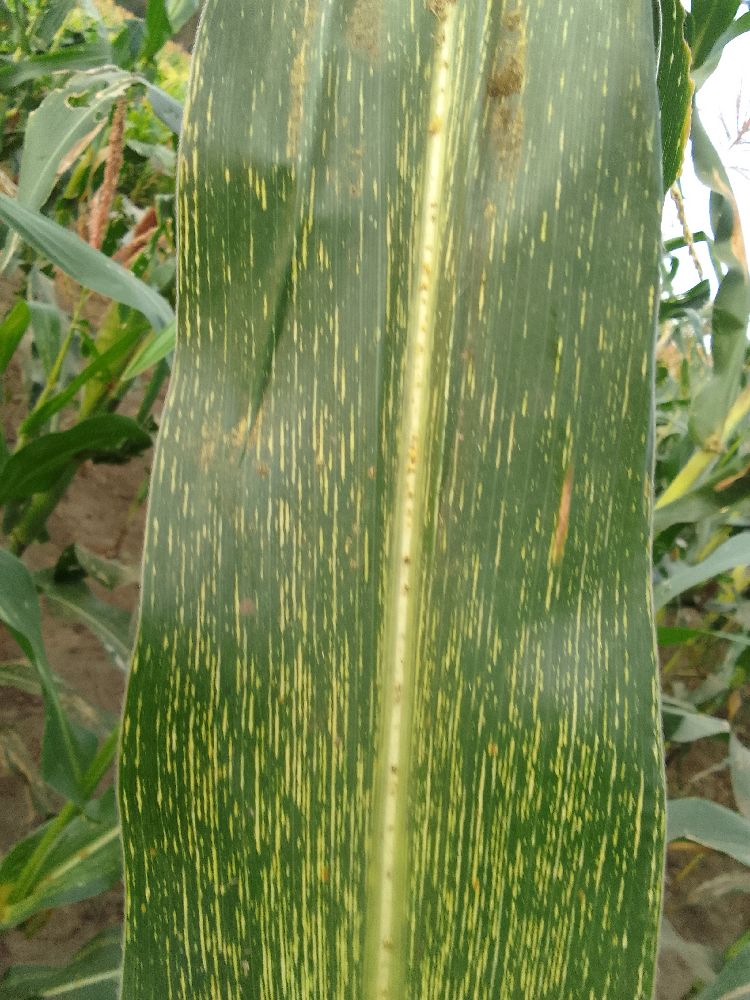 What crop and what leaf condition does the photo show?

maize, maize streak virus
